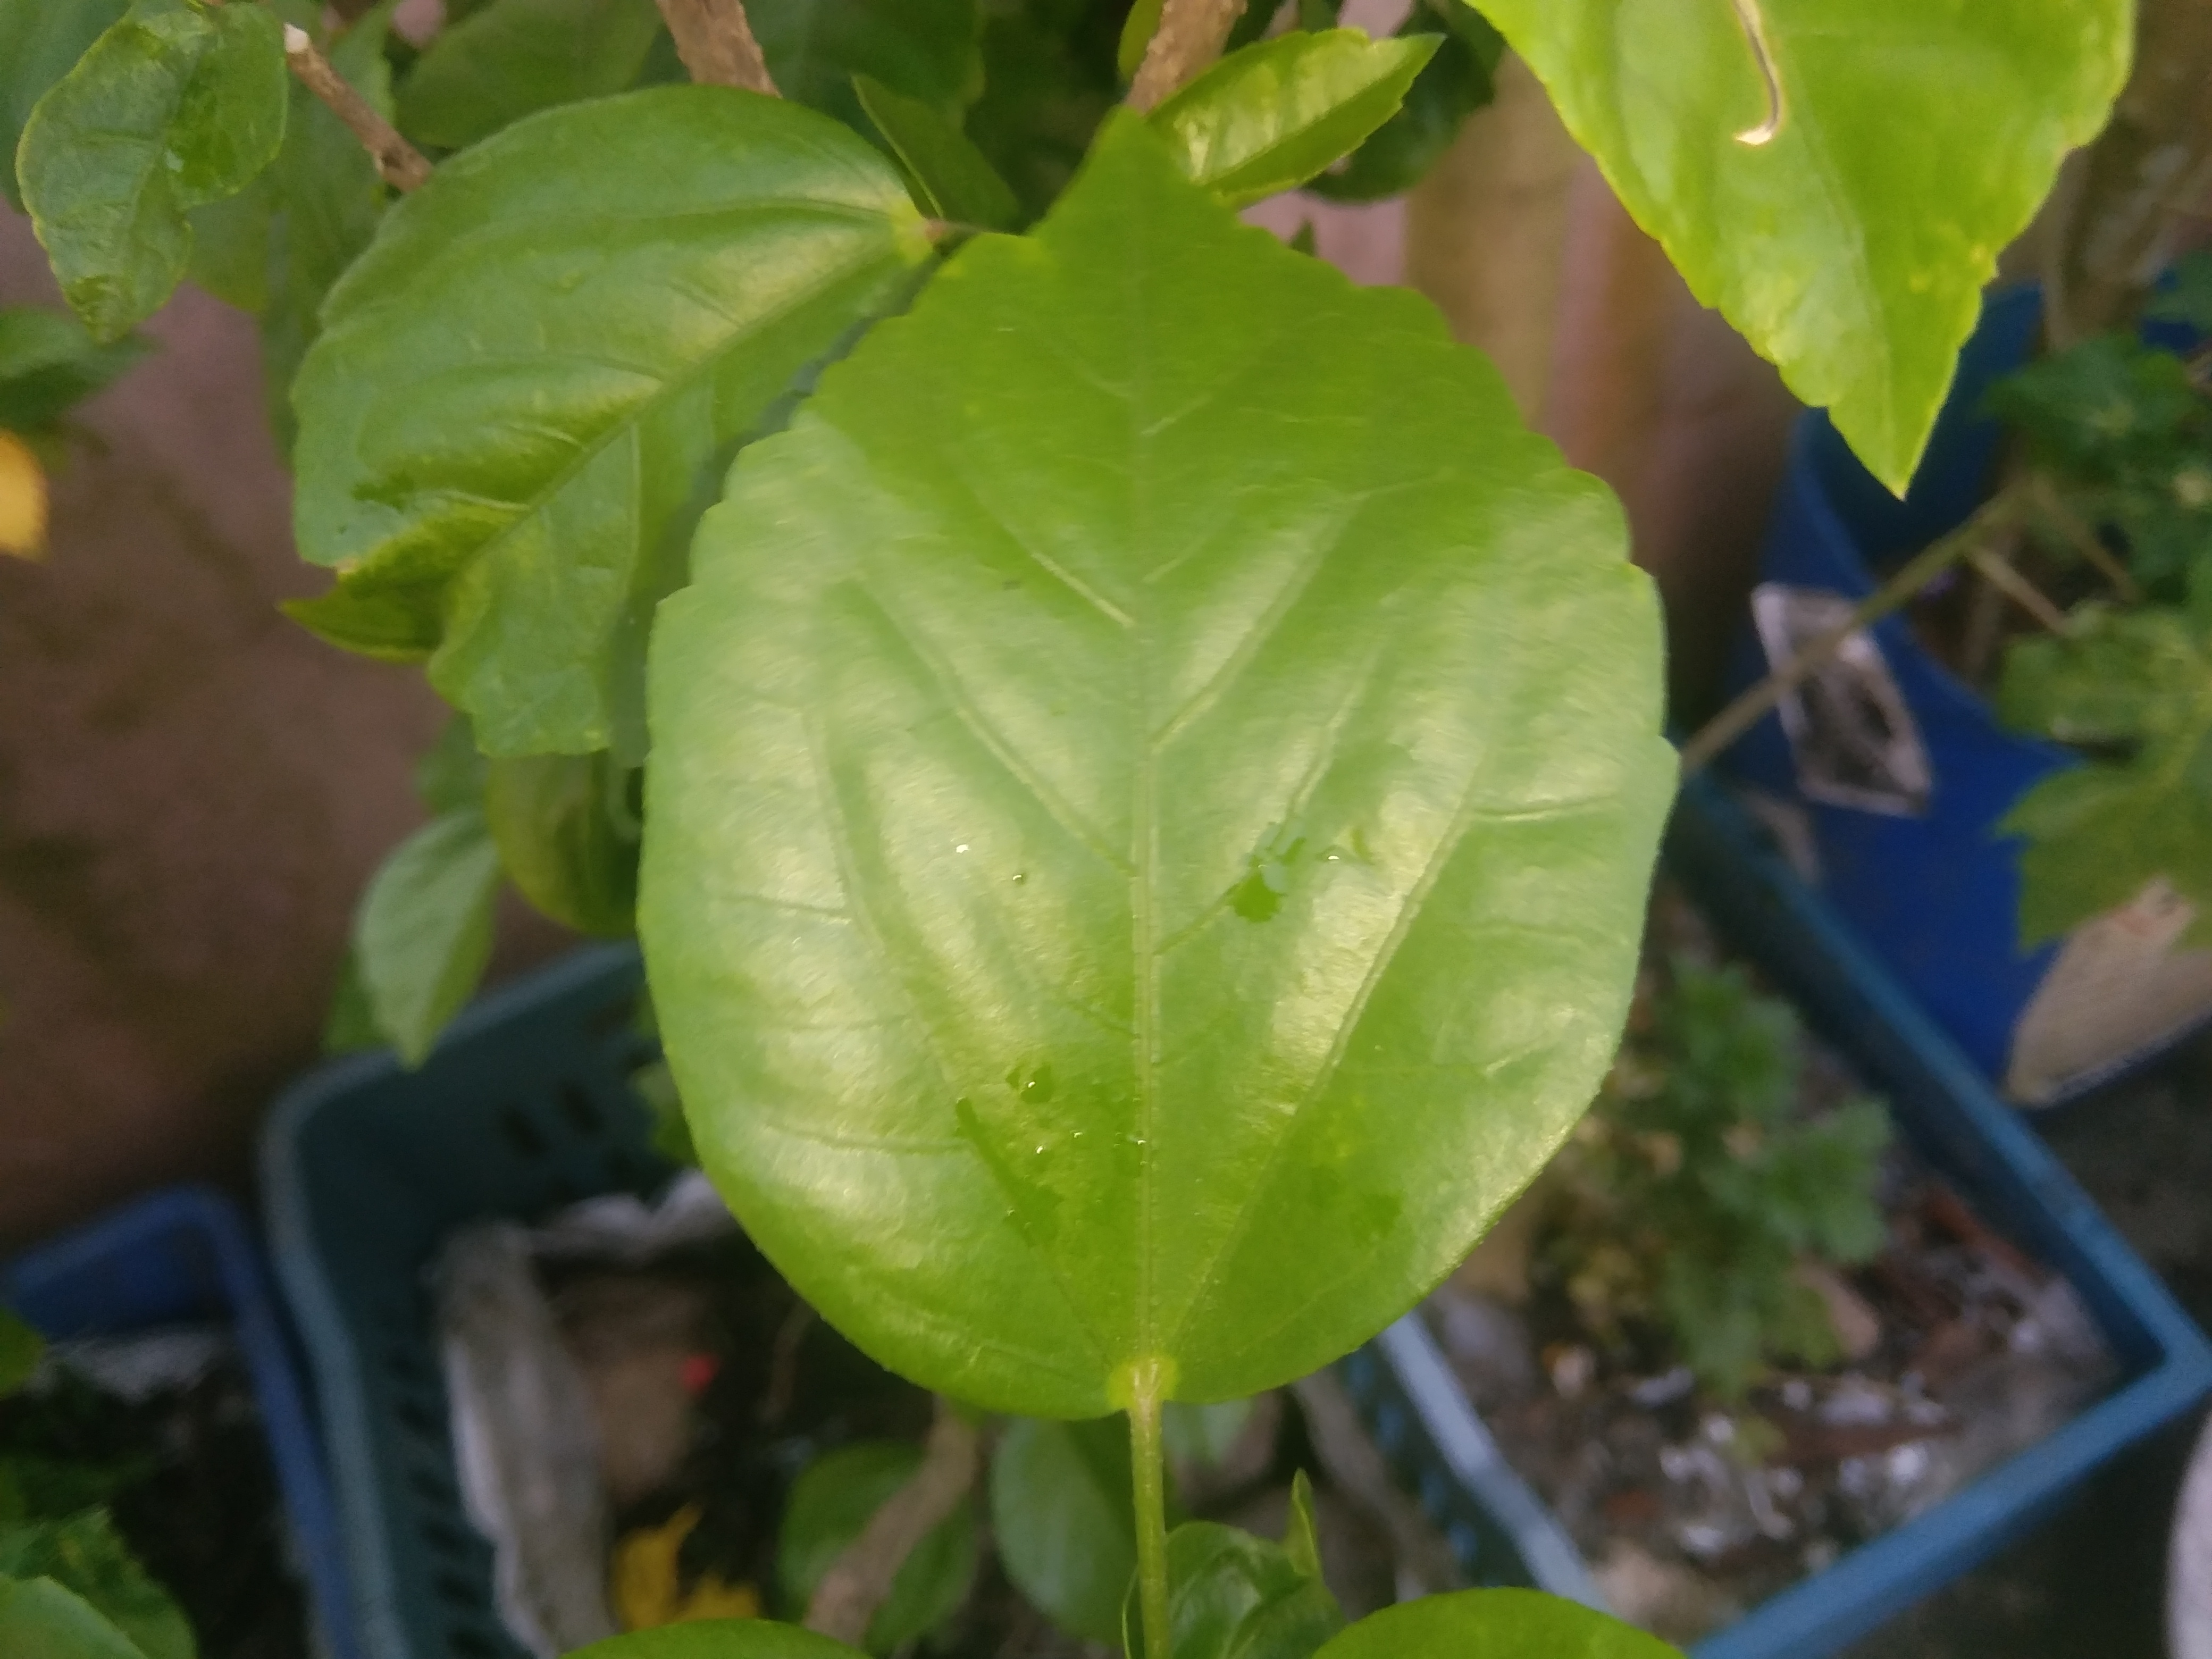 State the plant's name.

hibiscus
